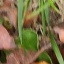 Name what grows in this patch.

grass
